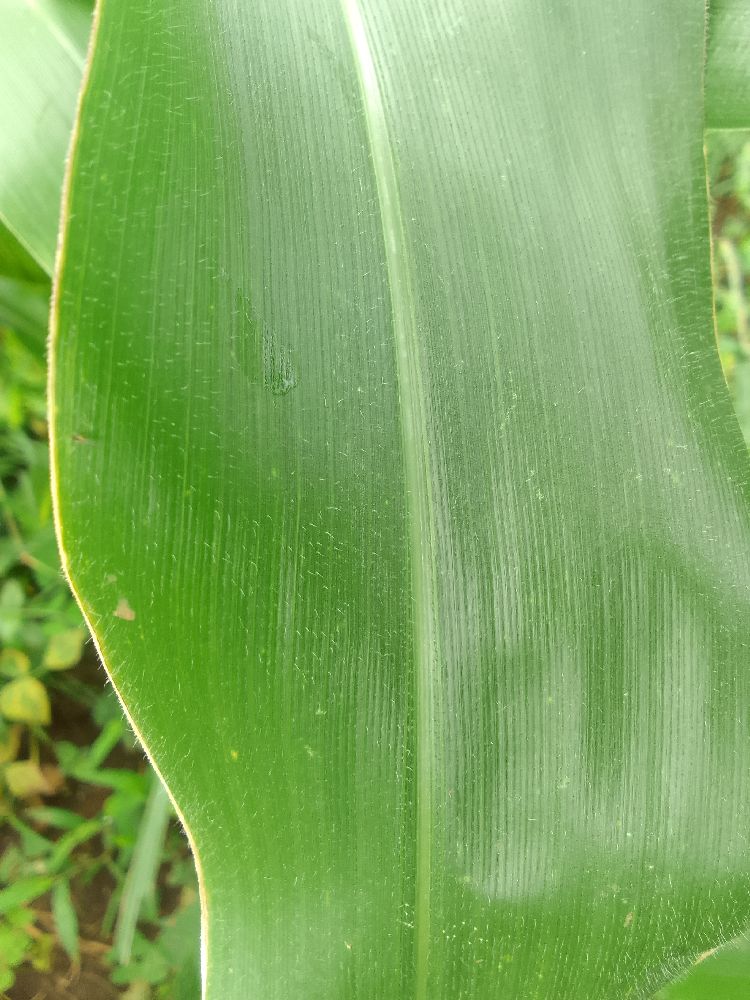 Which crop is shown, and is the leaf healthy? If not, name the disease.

maize, healthy
